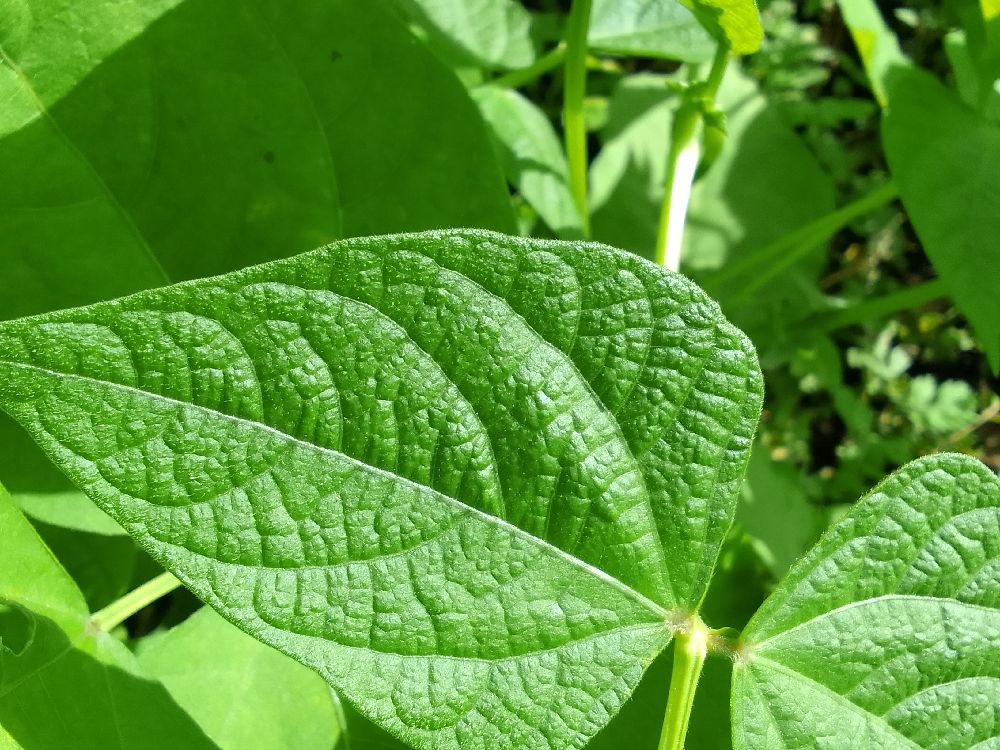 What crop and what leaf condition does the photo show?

common bean, healthy
